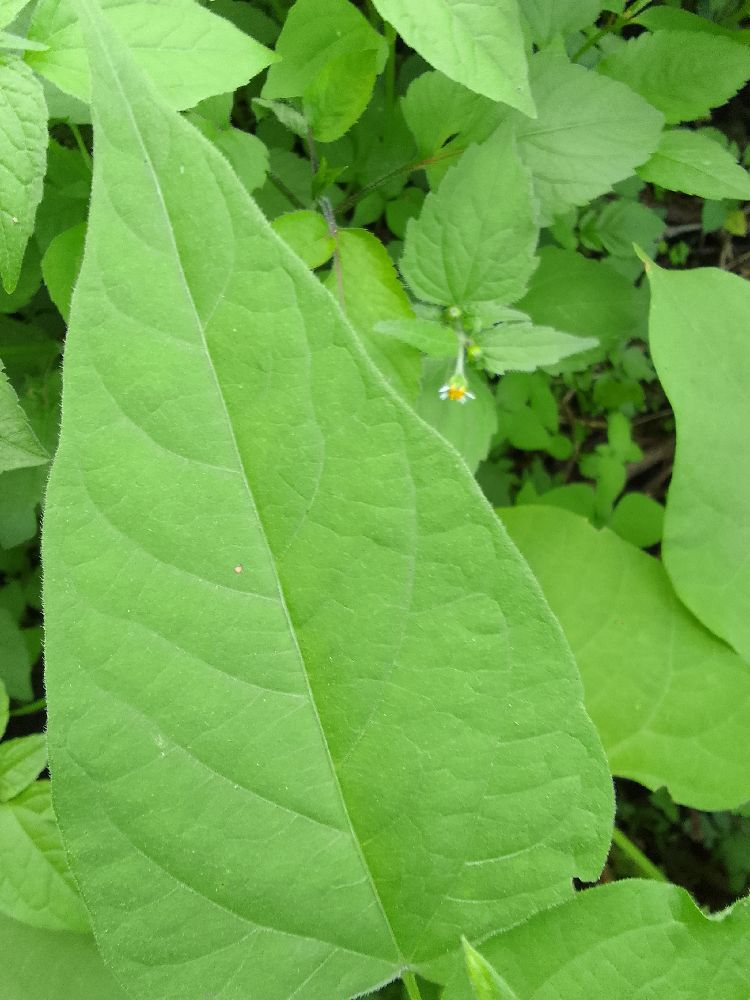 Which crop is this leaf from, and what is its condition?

common bean, healthy
